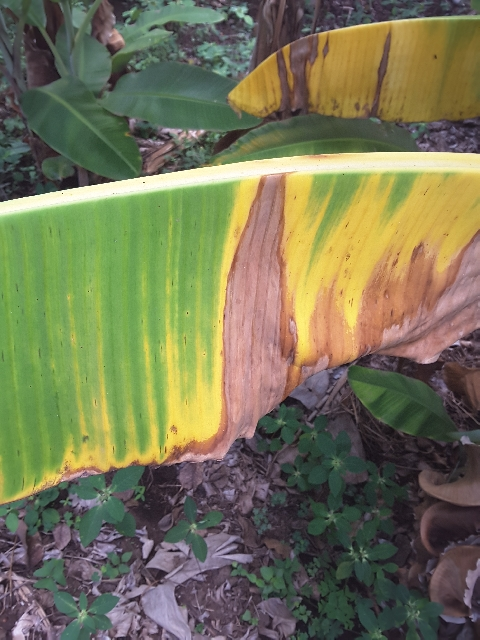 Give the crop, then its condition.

banana, fusarium wilt race 1
